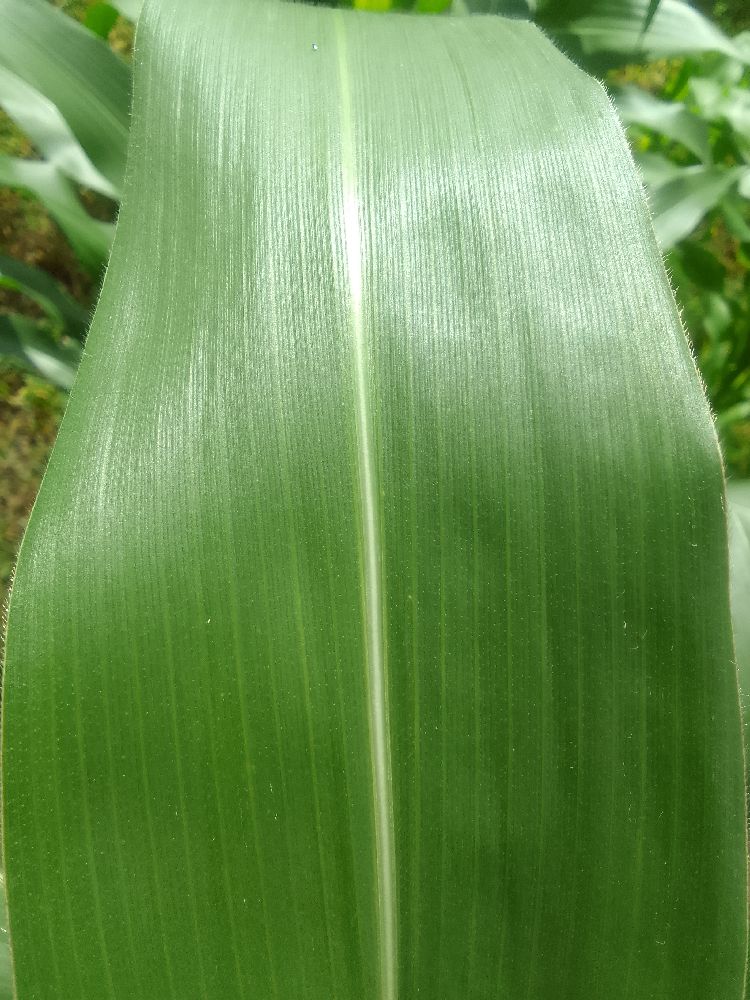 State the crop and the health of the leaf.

maize, healthy
